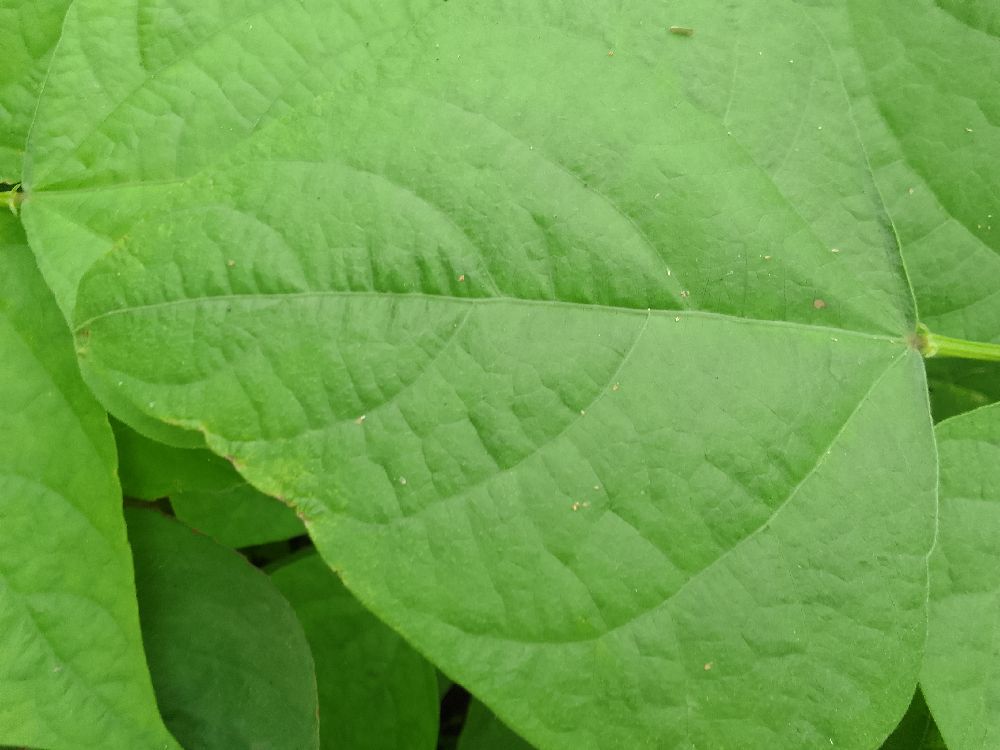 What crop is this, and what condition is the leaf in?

common bean, healthy
